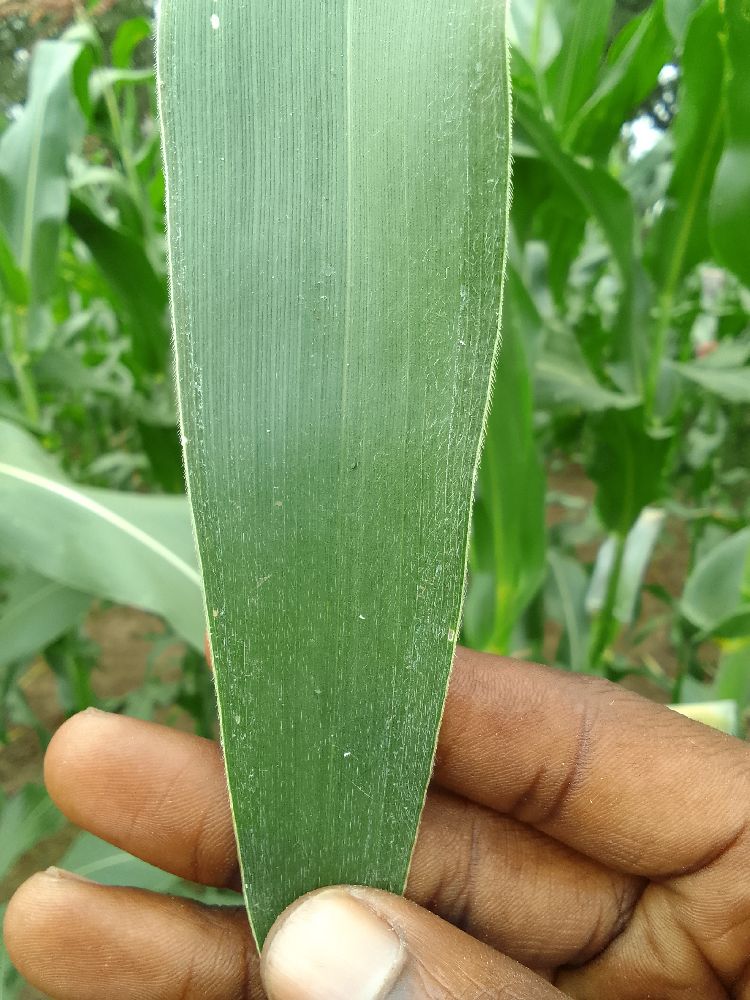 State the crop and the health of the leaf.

maize, healthy
